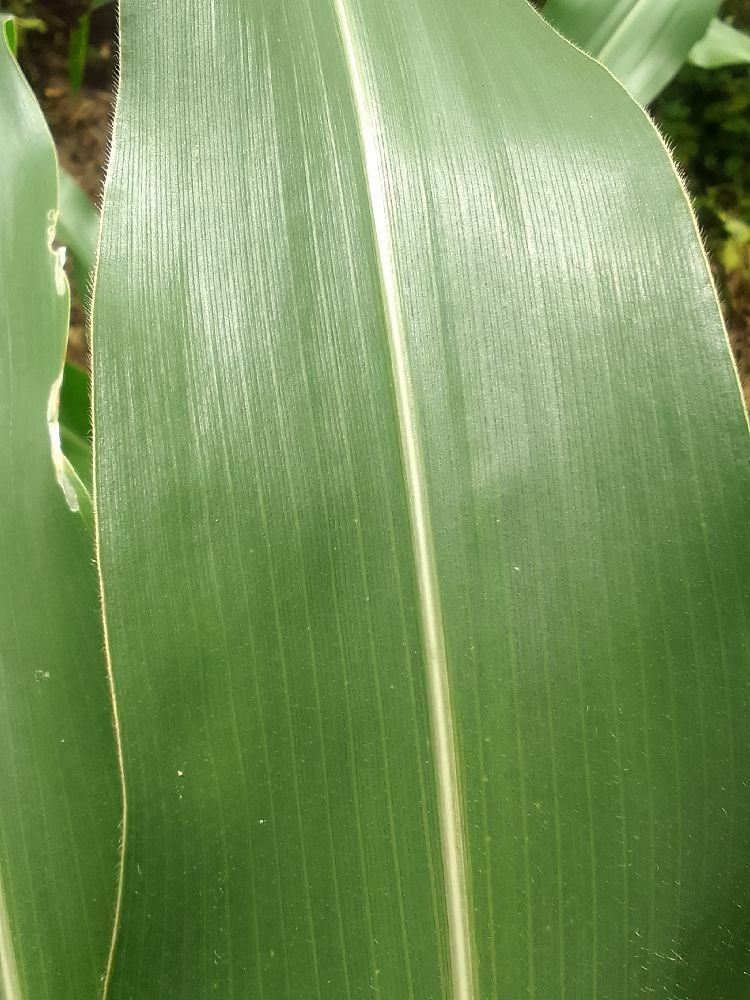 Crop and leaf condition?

maize, healthy
